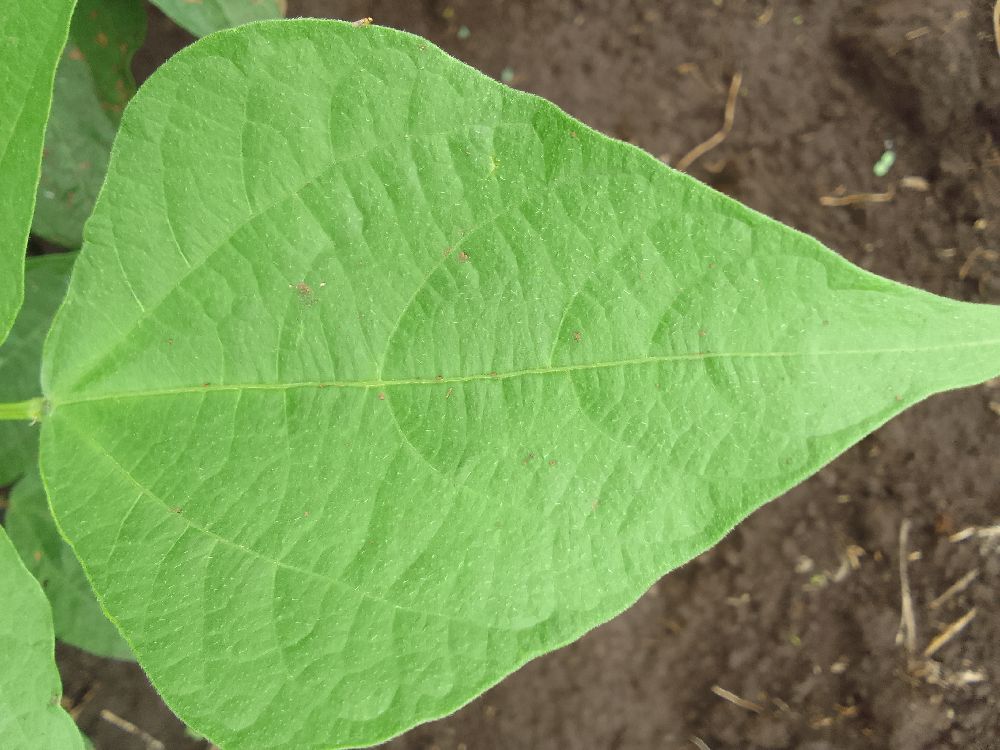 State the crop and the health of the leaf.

common bean, healthy
